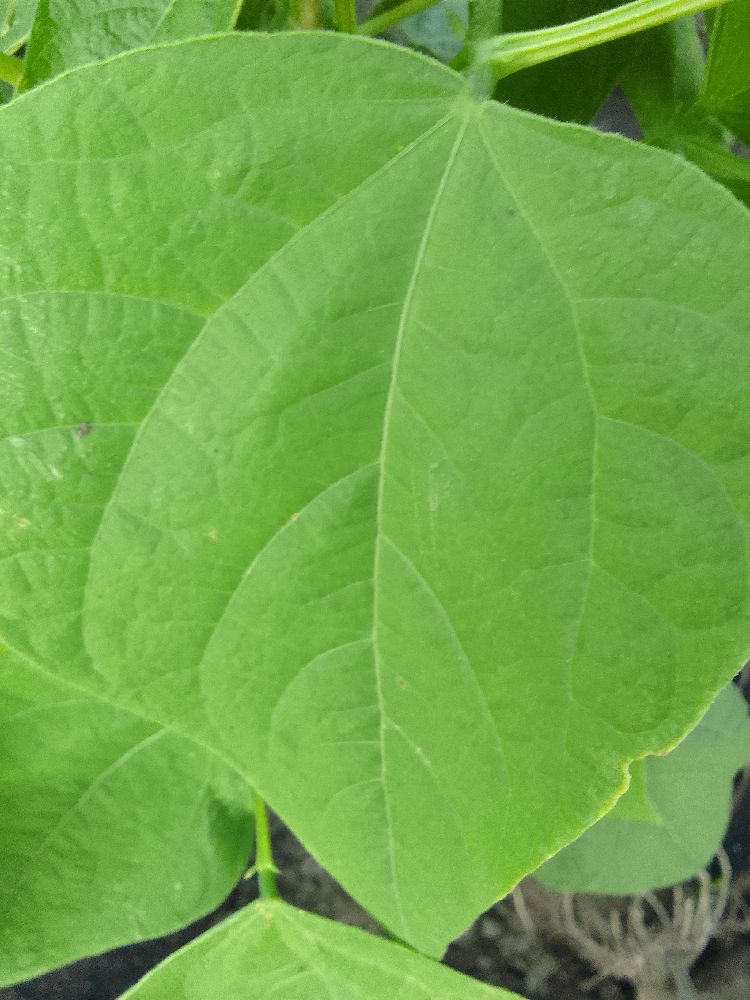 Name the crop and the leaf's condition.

common bean, healthy
